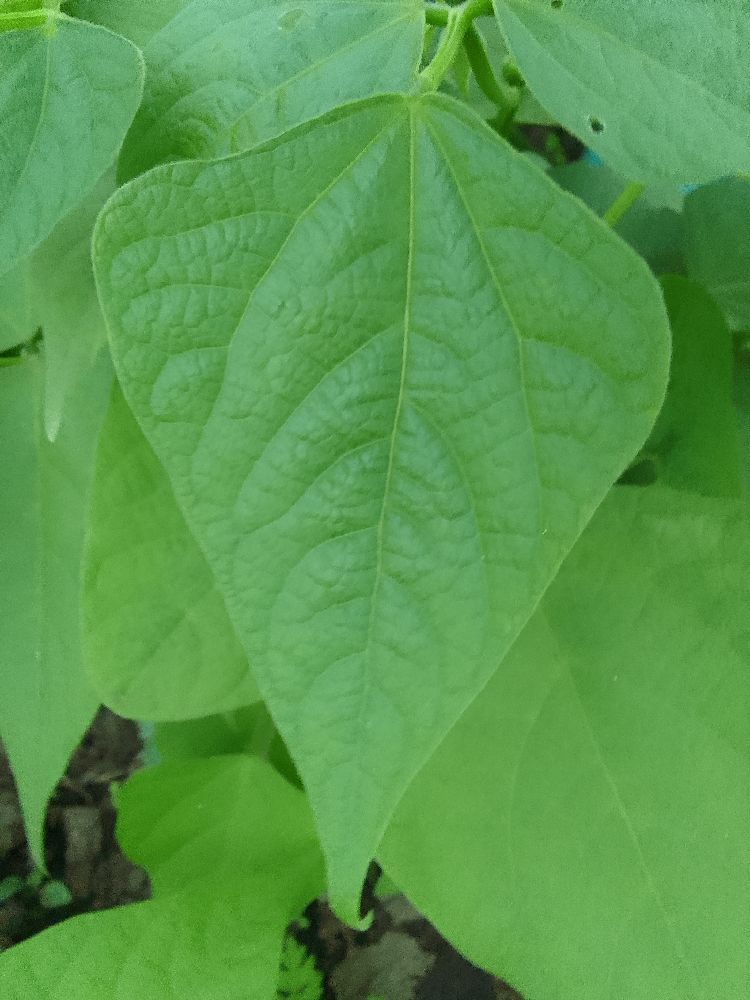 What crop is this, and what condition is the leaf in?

common bean, healthy
